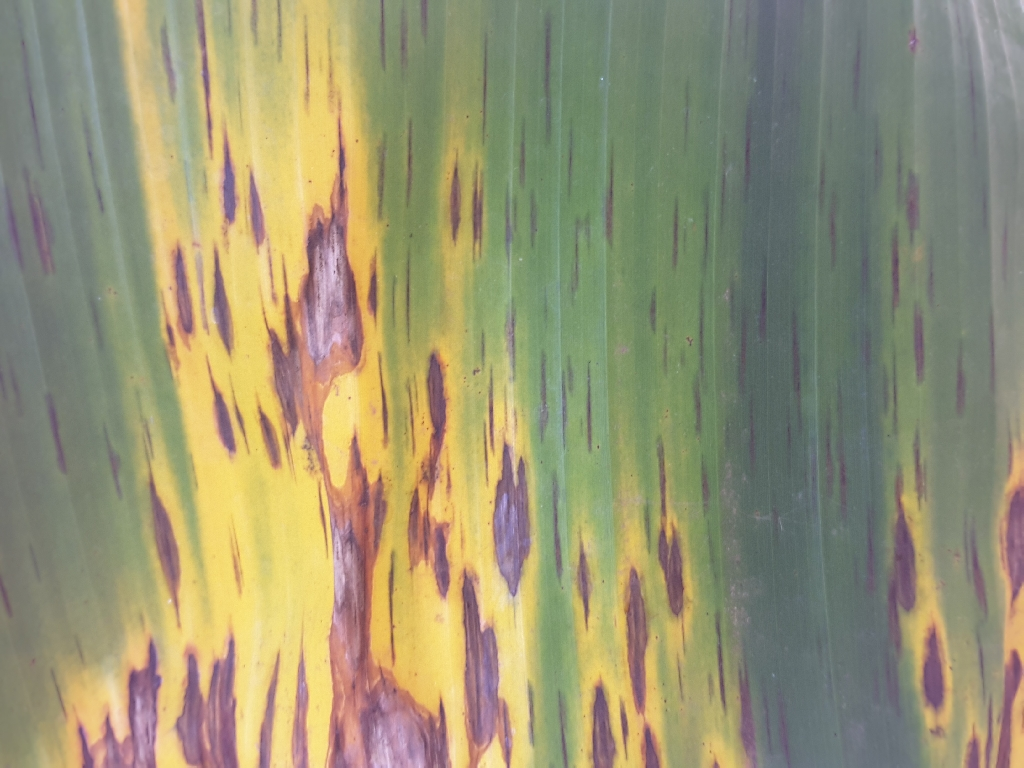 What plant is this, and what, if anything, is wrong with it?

banana, black sigatoka
